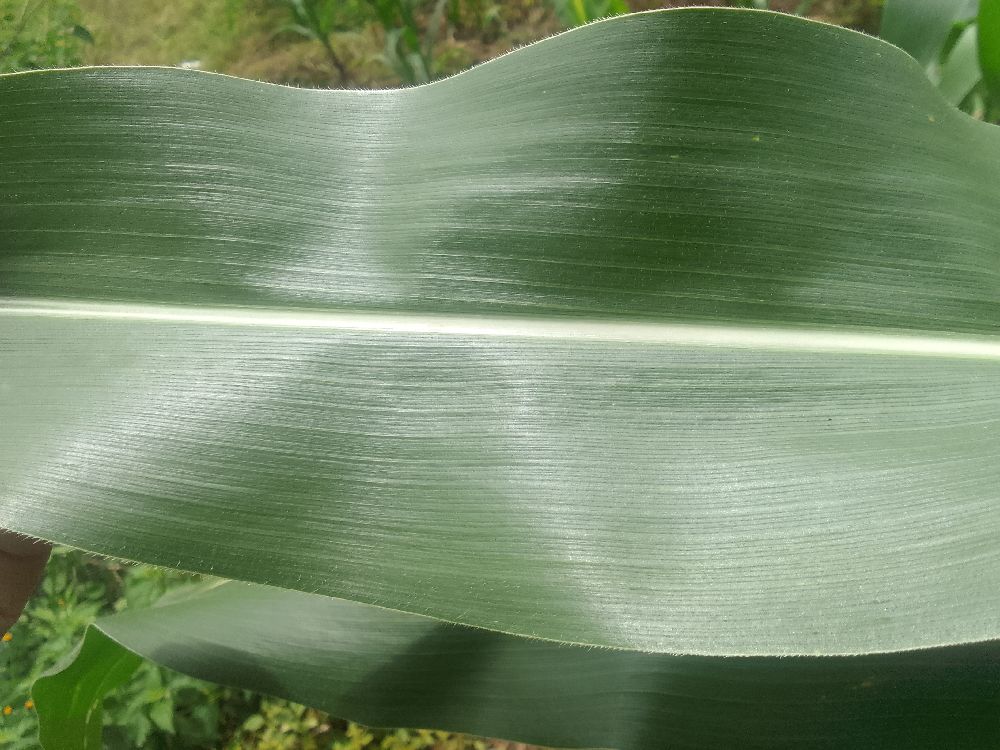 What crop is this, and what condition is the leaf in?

maize, healthy
